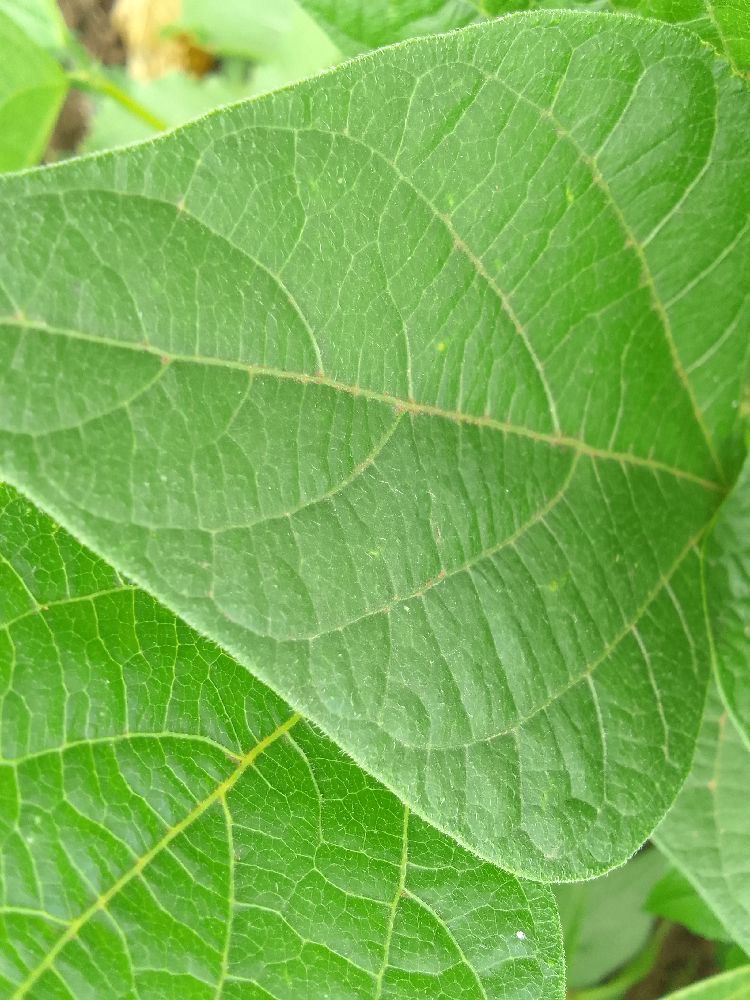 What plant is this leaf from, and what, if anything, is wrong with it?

common bean, healthy
